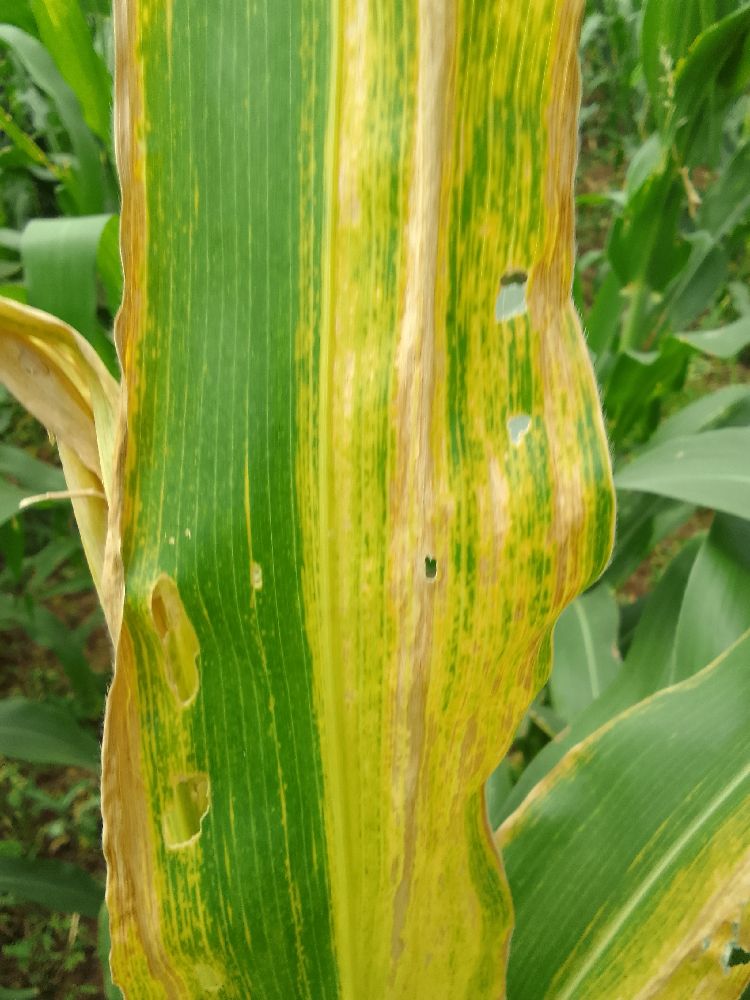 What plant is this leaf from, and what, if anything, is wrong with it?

maize, maize lethal necrosis
